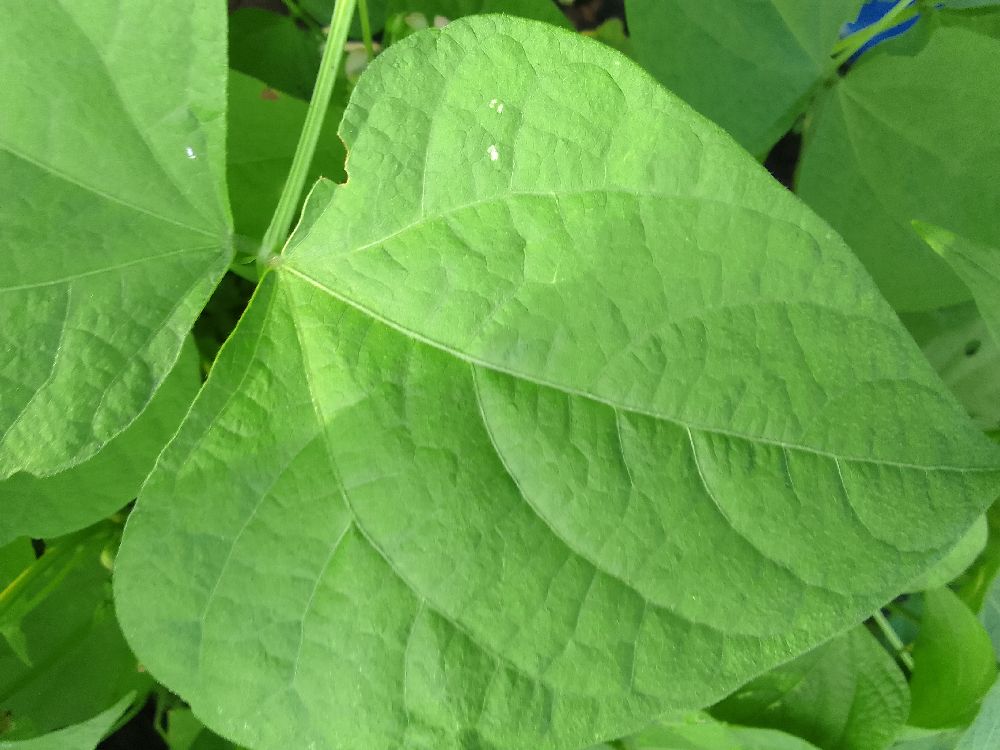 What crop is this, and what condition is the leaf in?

common bean, healthy
